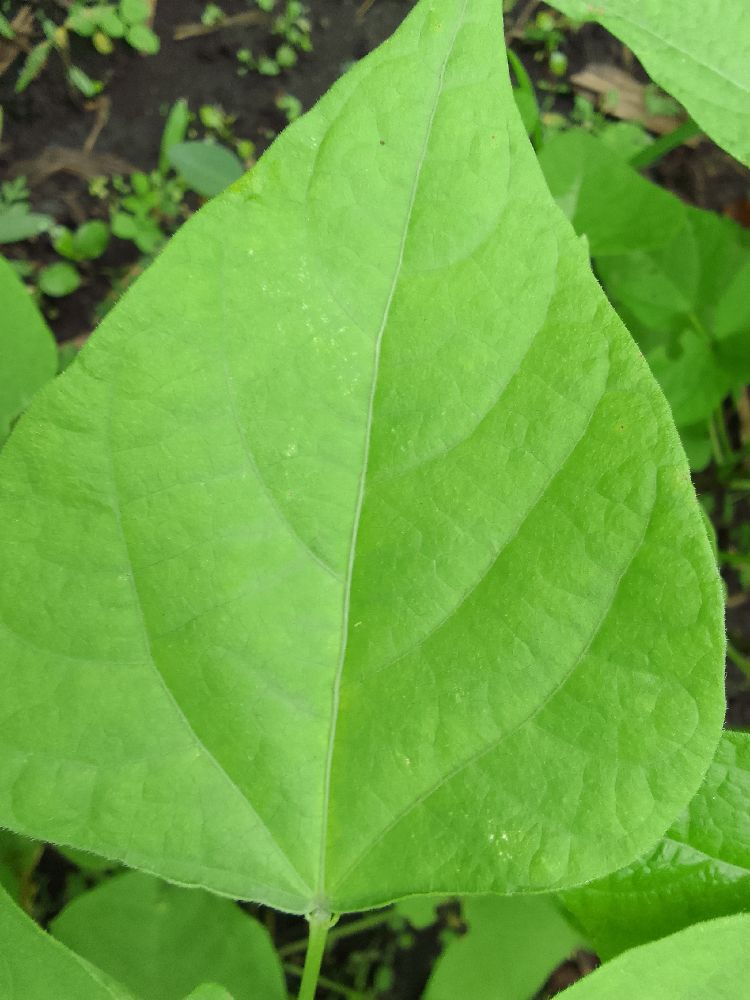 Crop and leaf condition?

common bean, healthy
